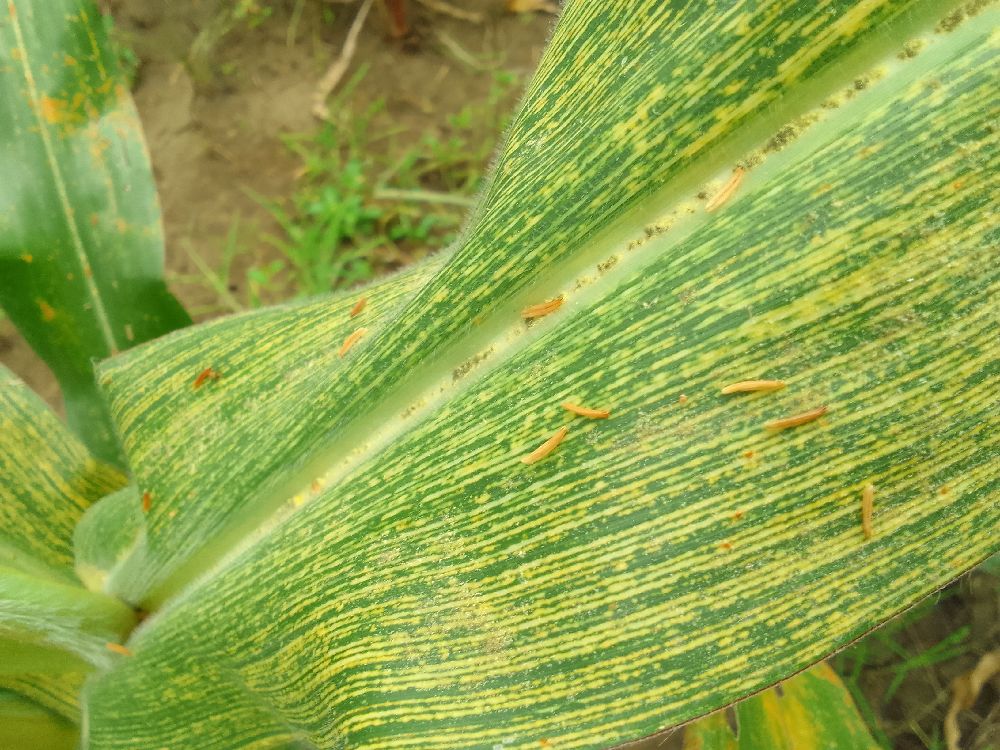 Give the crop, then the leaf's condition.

maize, maize streak virus
